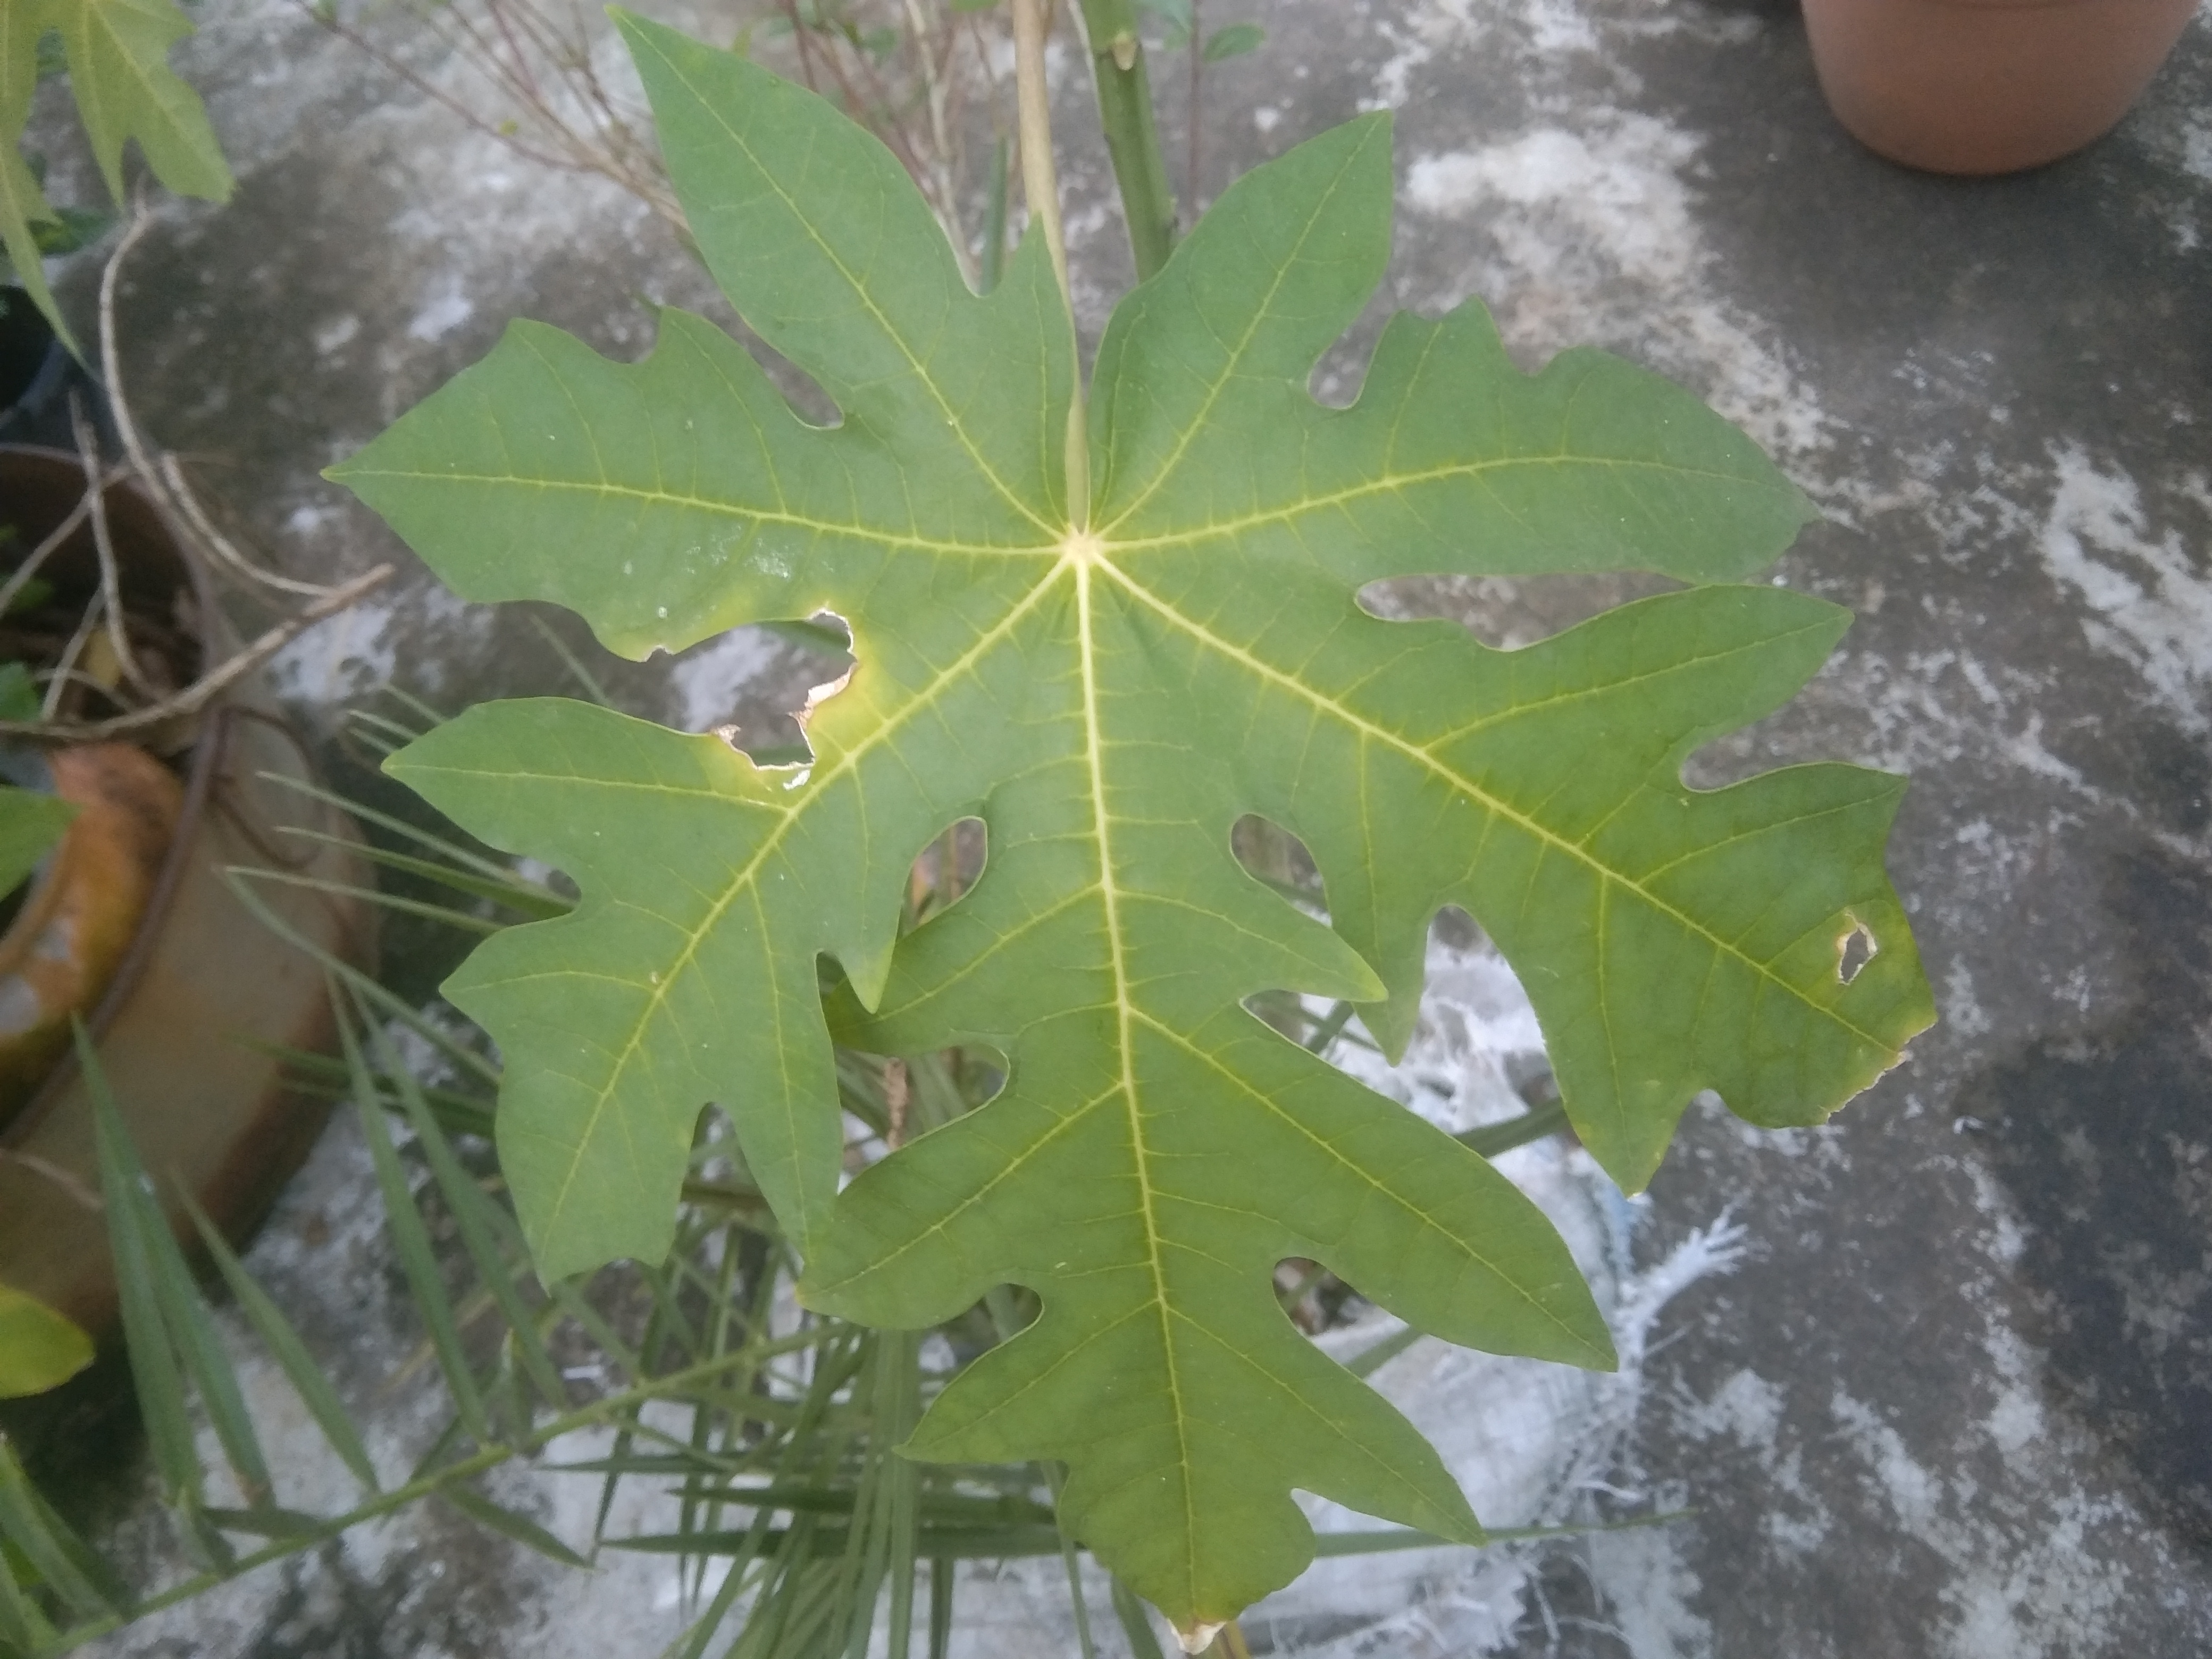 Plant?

papaya
